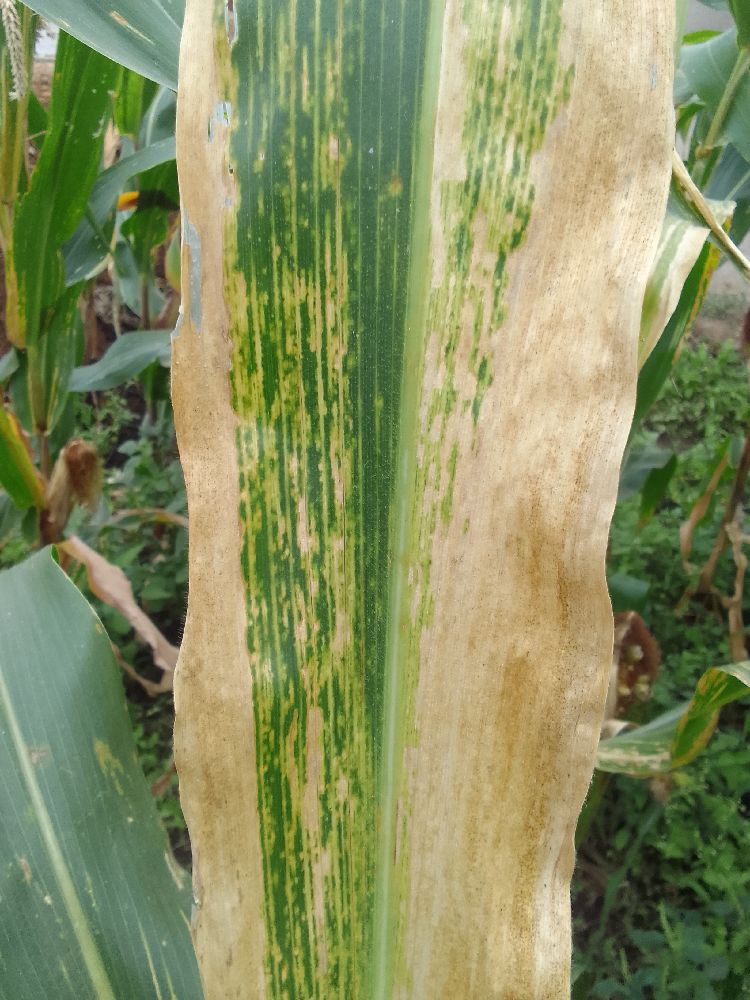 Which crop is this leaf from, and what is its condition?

maize, maize lethal necrosis
